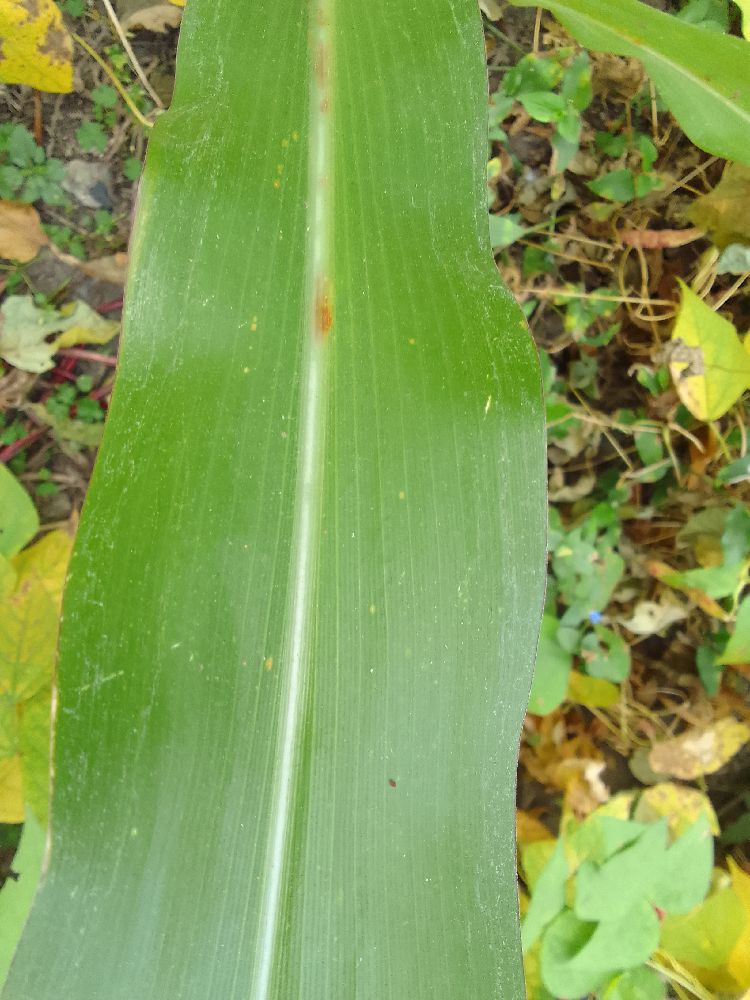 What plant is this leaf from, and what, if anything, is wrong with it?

maize, healthy
